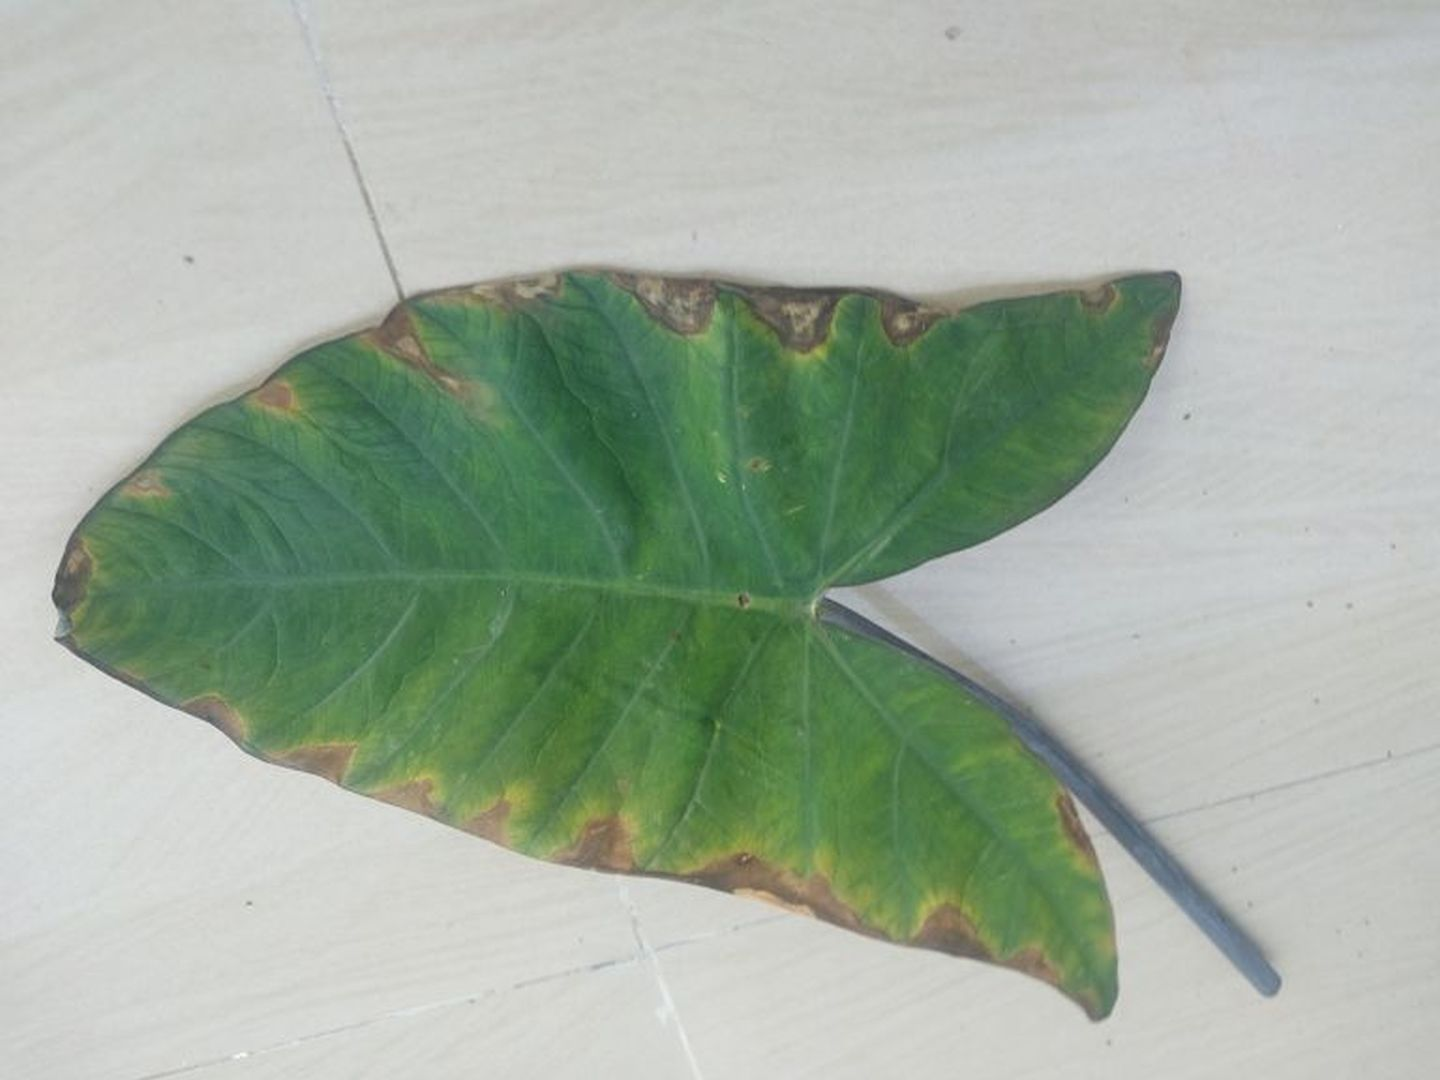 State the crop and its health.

taro, leaf blight
